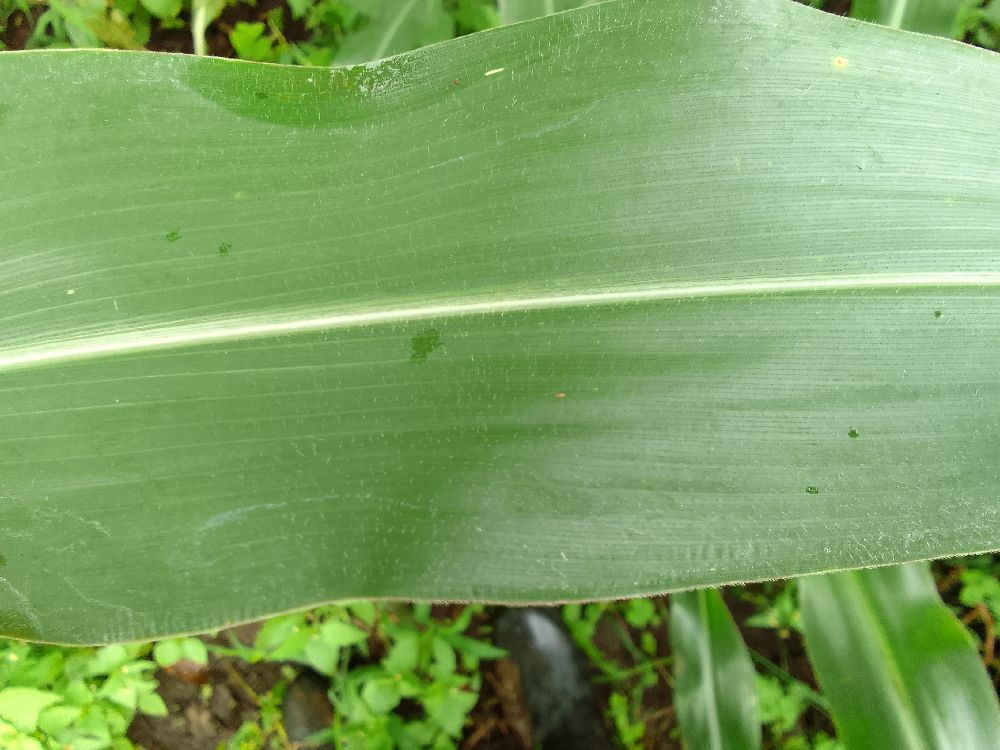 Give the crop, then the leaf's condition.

maize, healthy
